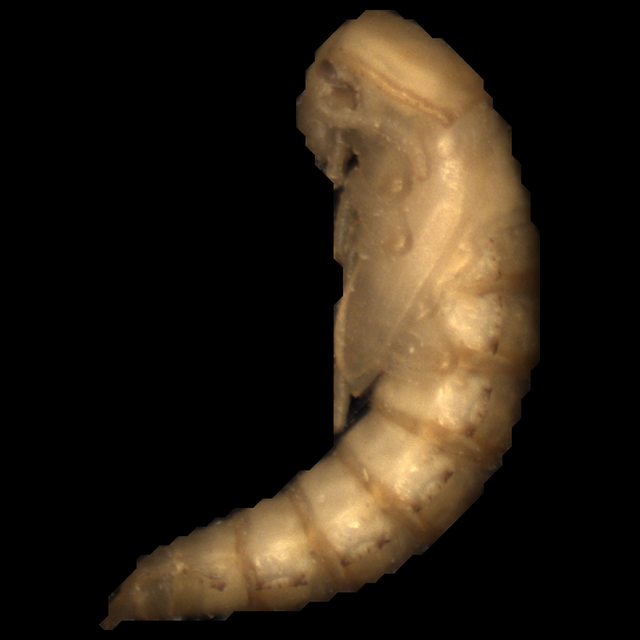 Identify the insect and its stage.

mealworm pupa
